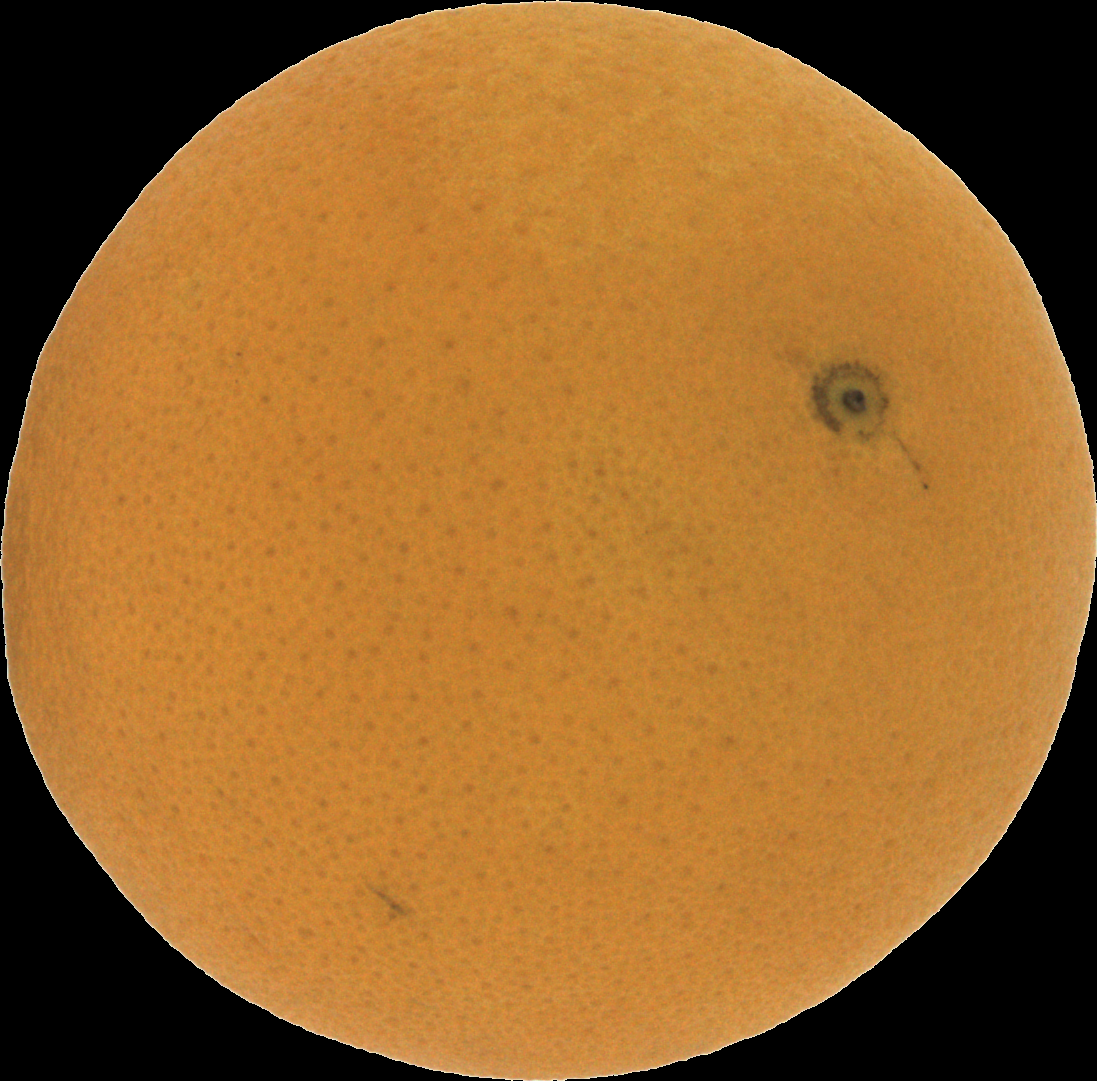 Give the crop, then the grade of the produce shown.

orange, good
